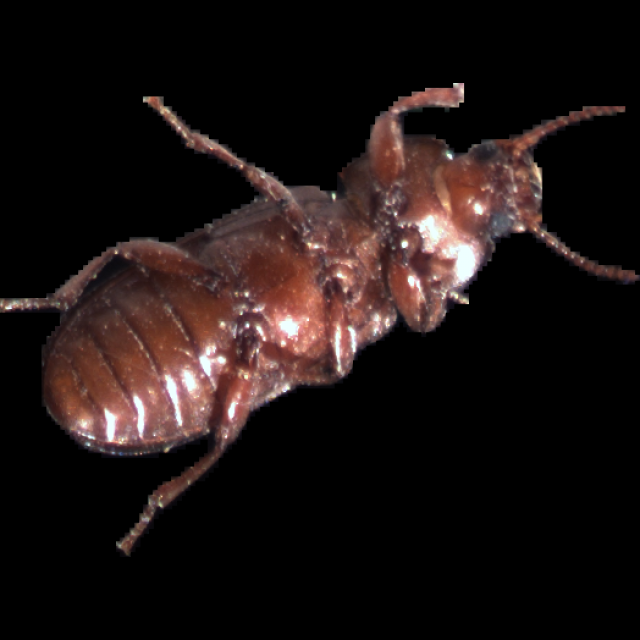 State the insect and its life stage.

mealworm beetle
